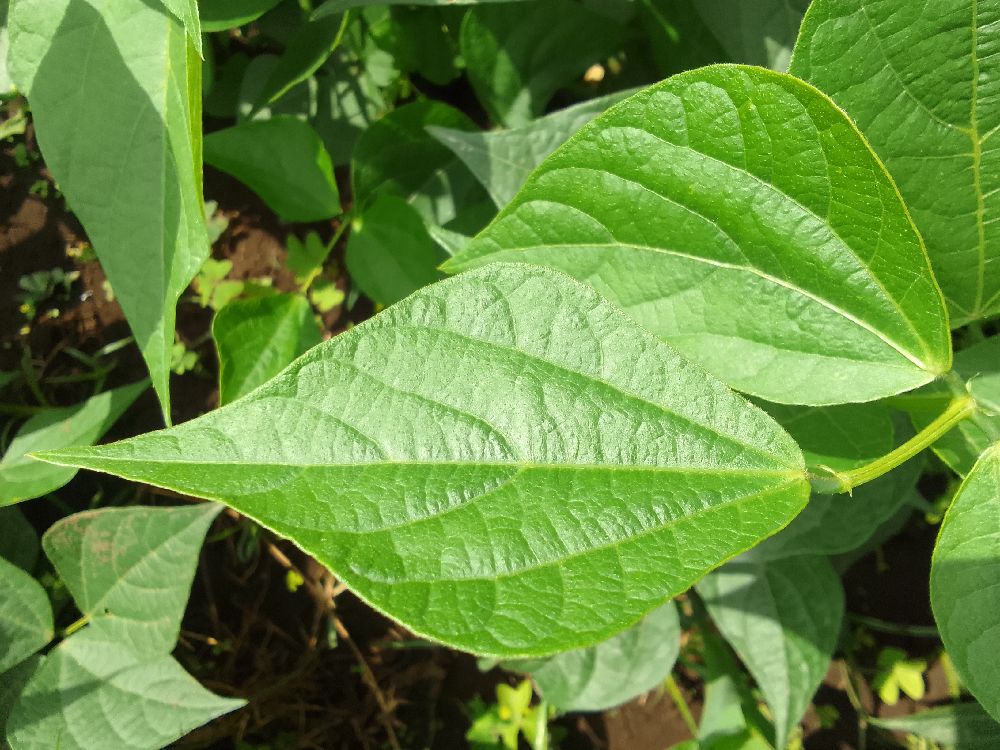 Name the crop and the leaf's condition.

common bean, healthy
